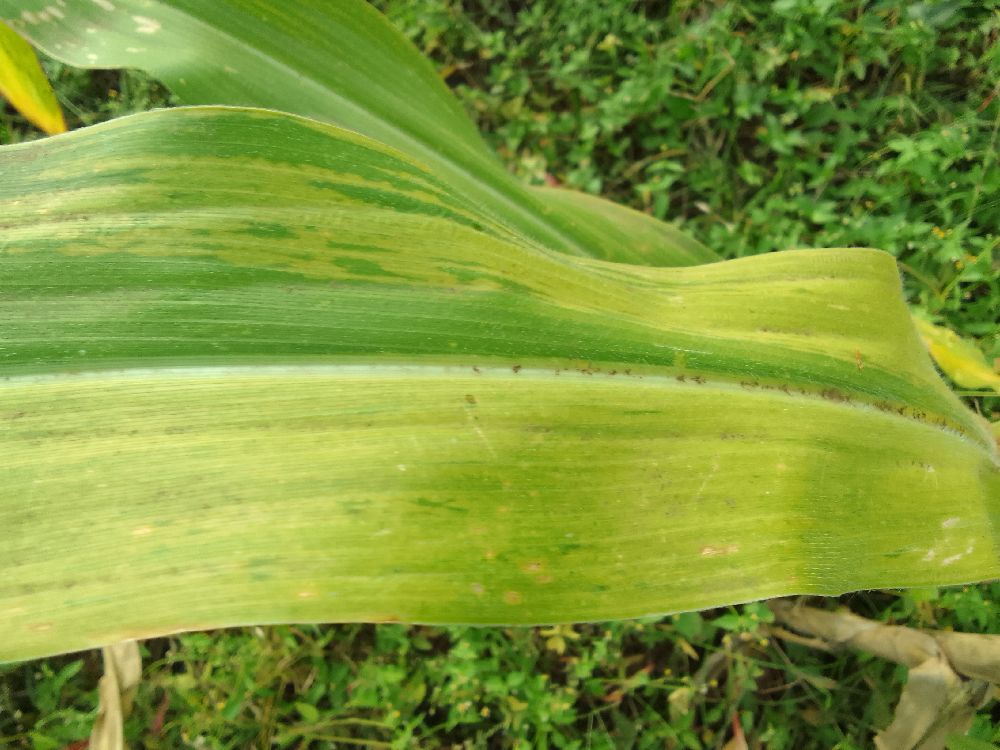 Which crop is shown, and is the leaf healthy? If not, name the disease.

maize, maize lethal necrosis
